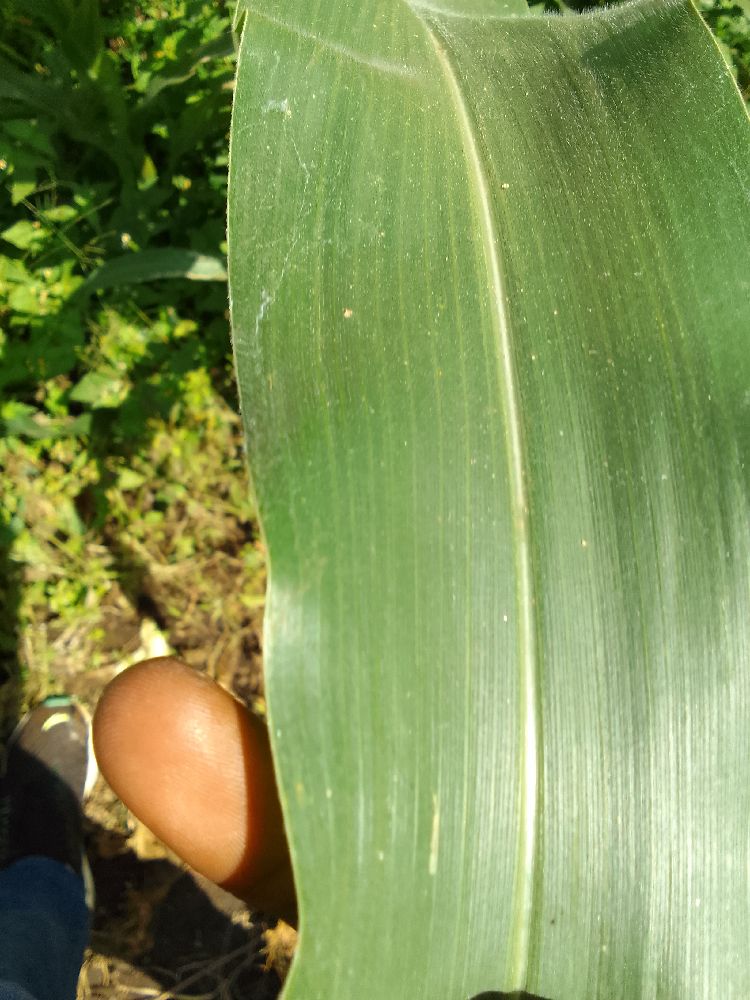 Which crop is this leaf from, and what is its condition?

maize, healthy
